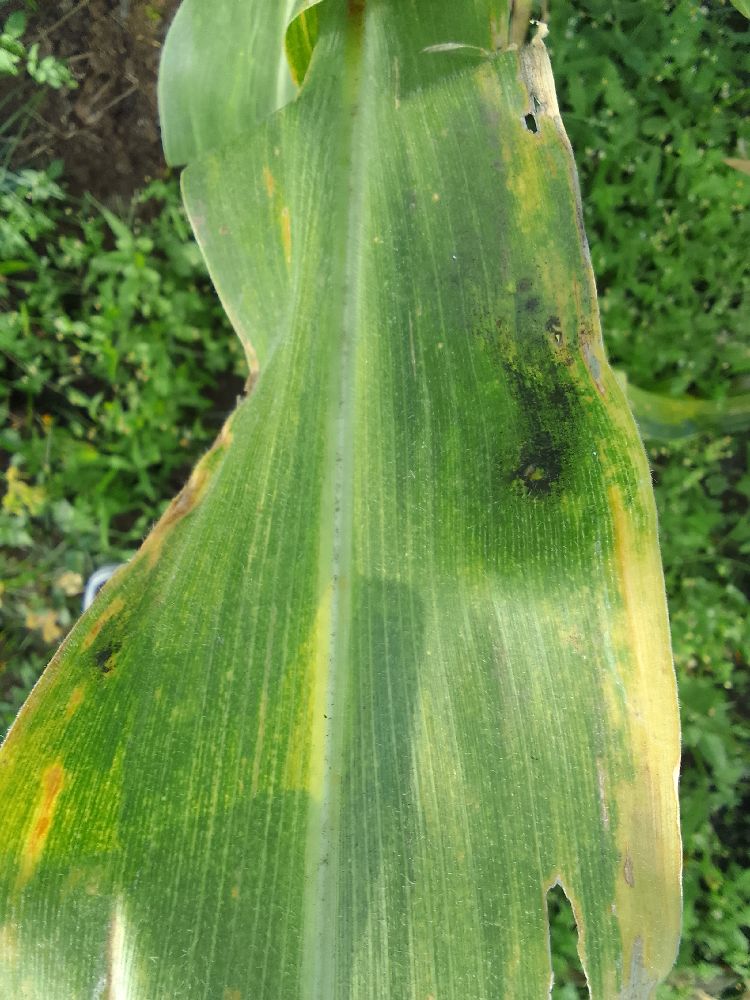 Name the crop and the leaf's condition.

maize, maize lethal necrosis
